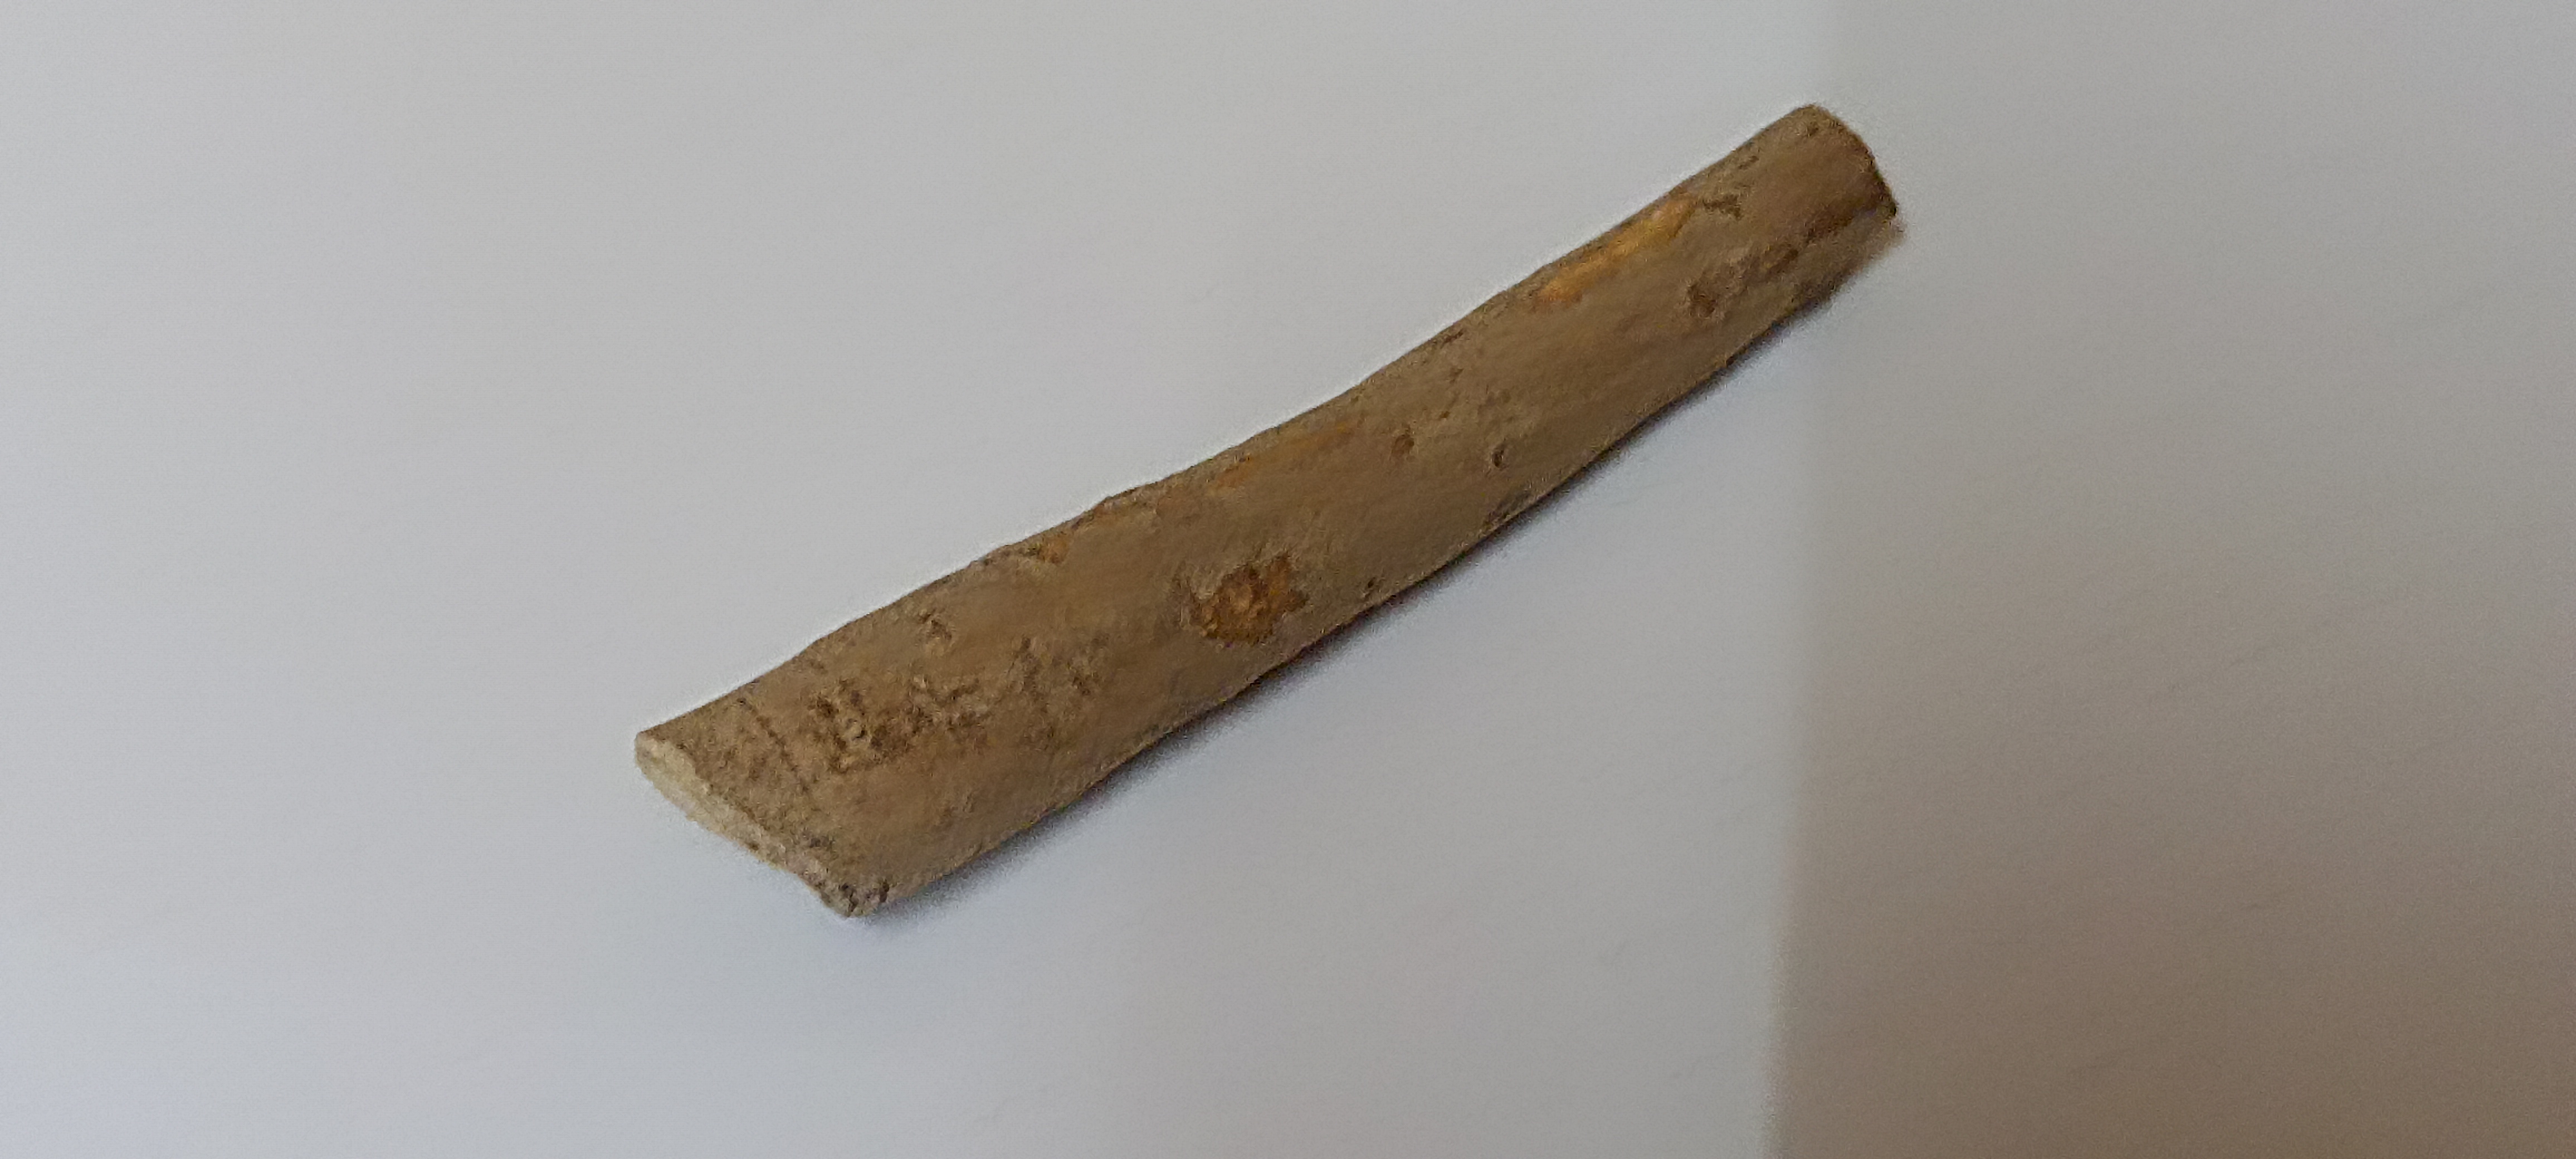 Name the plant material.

ashwagandha
